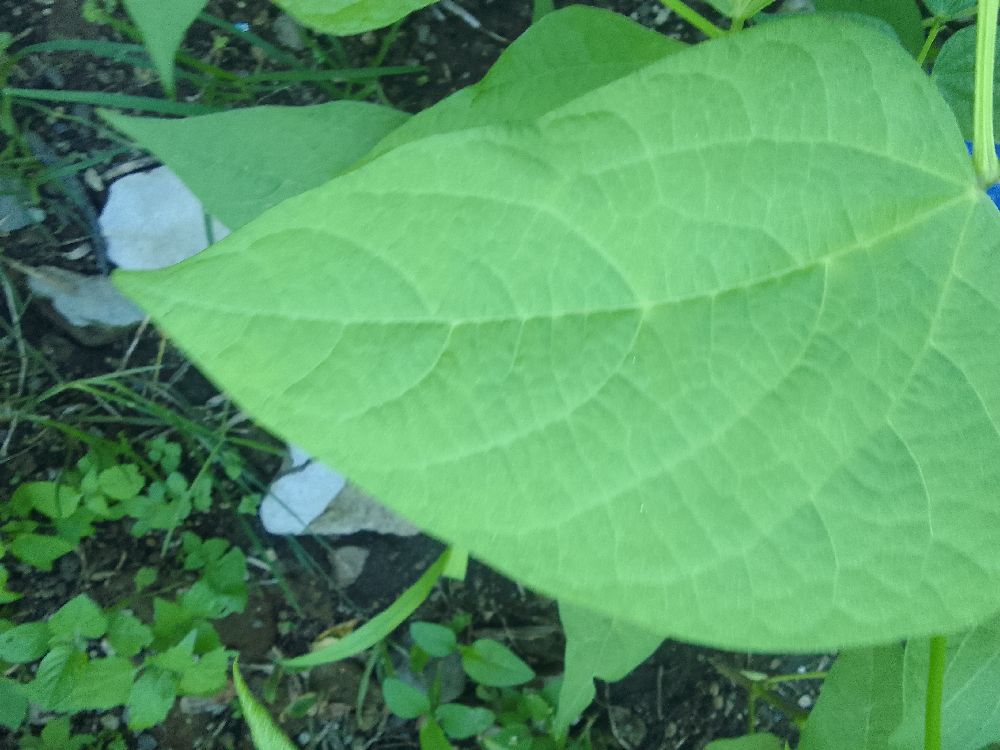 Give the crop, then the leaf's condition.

common bean, healthy
